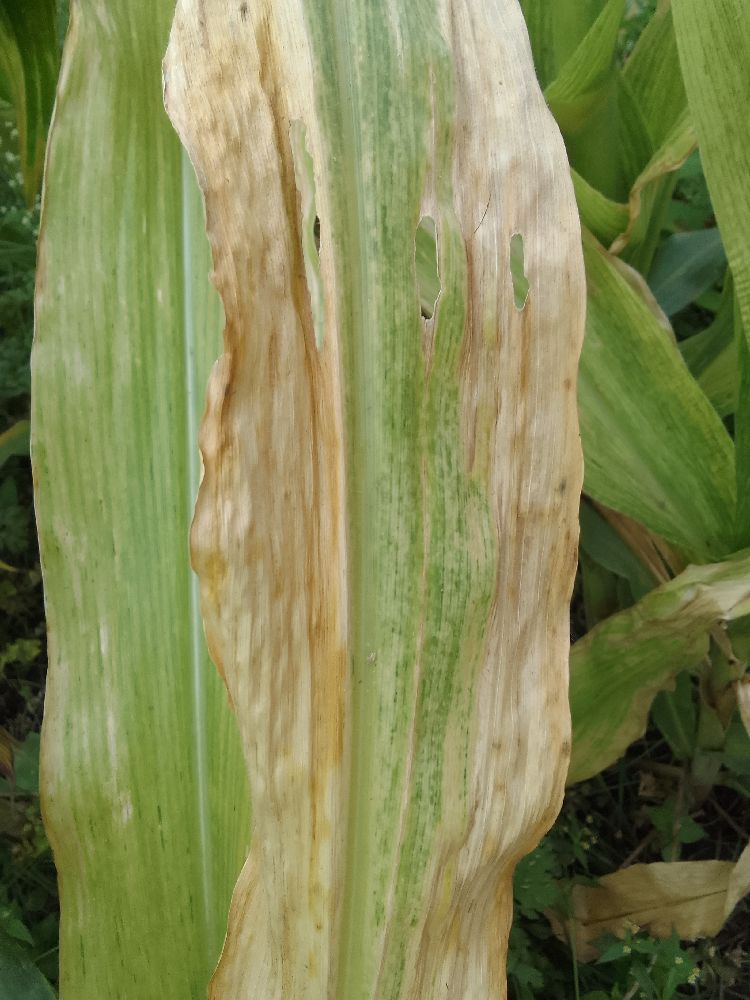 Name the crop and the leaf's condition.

maize, maize lethal necrosis
